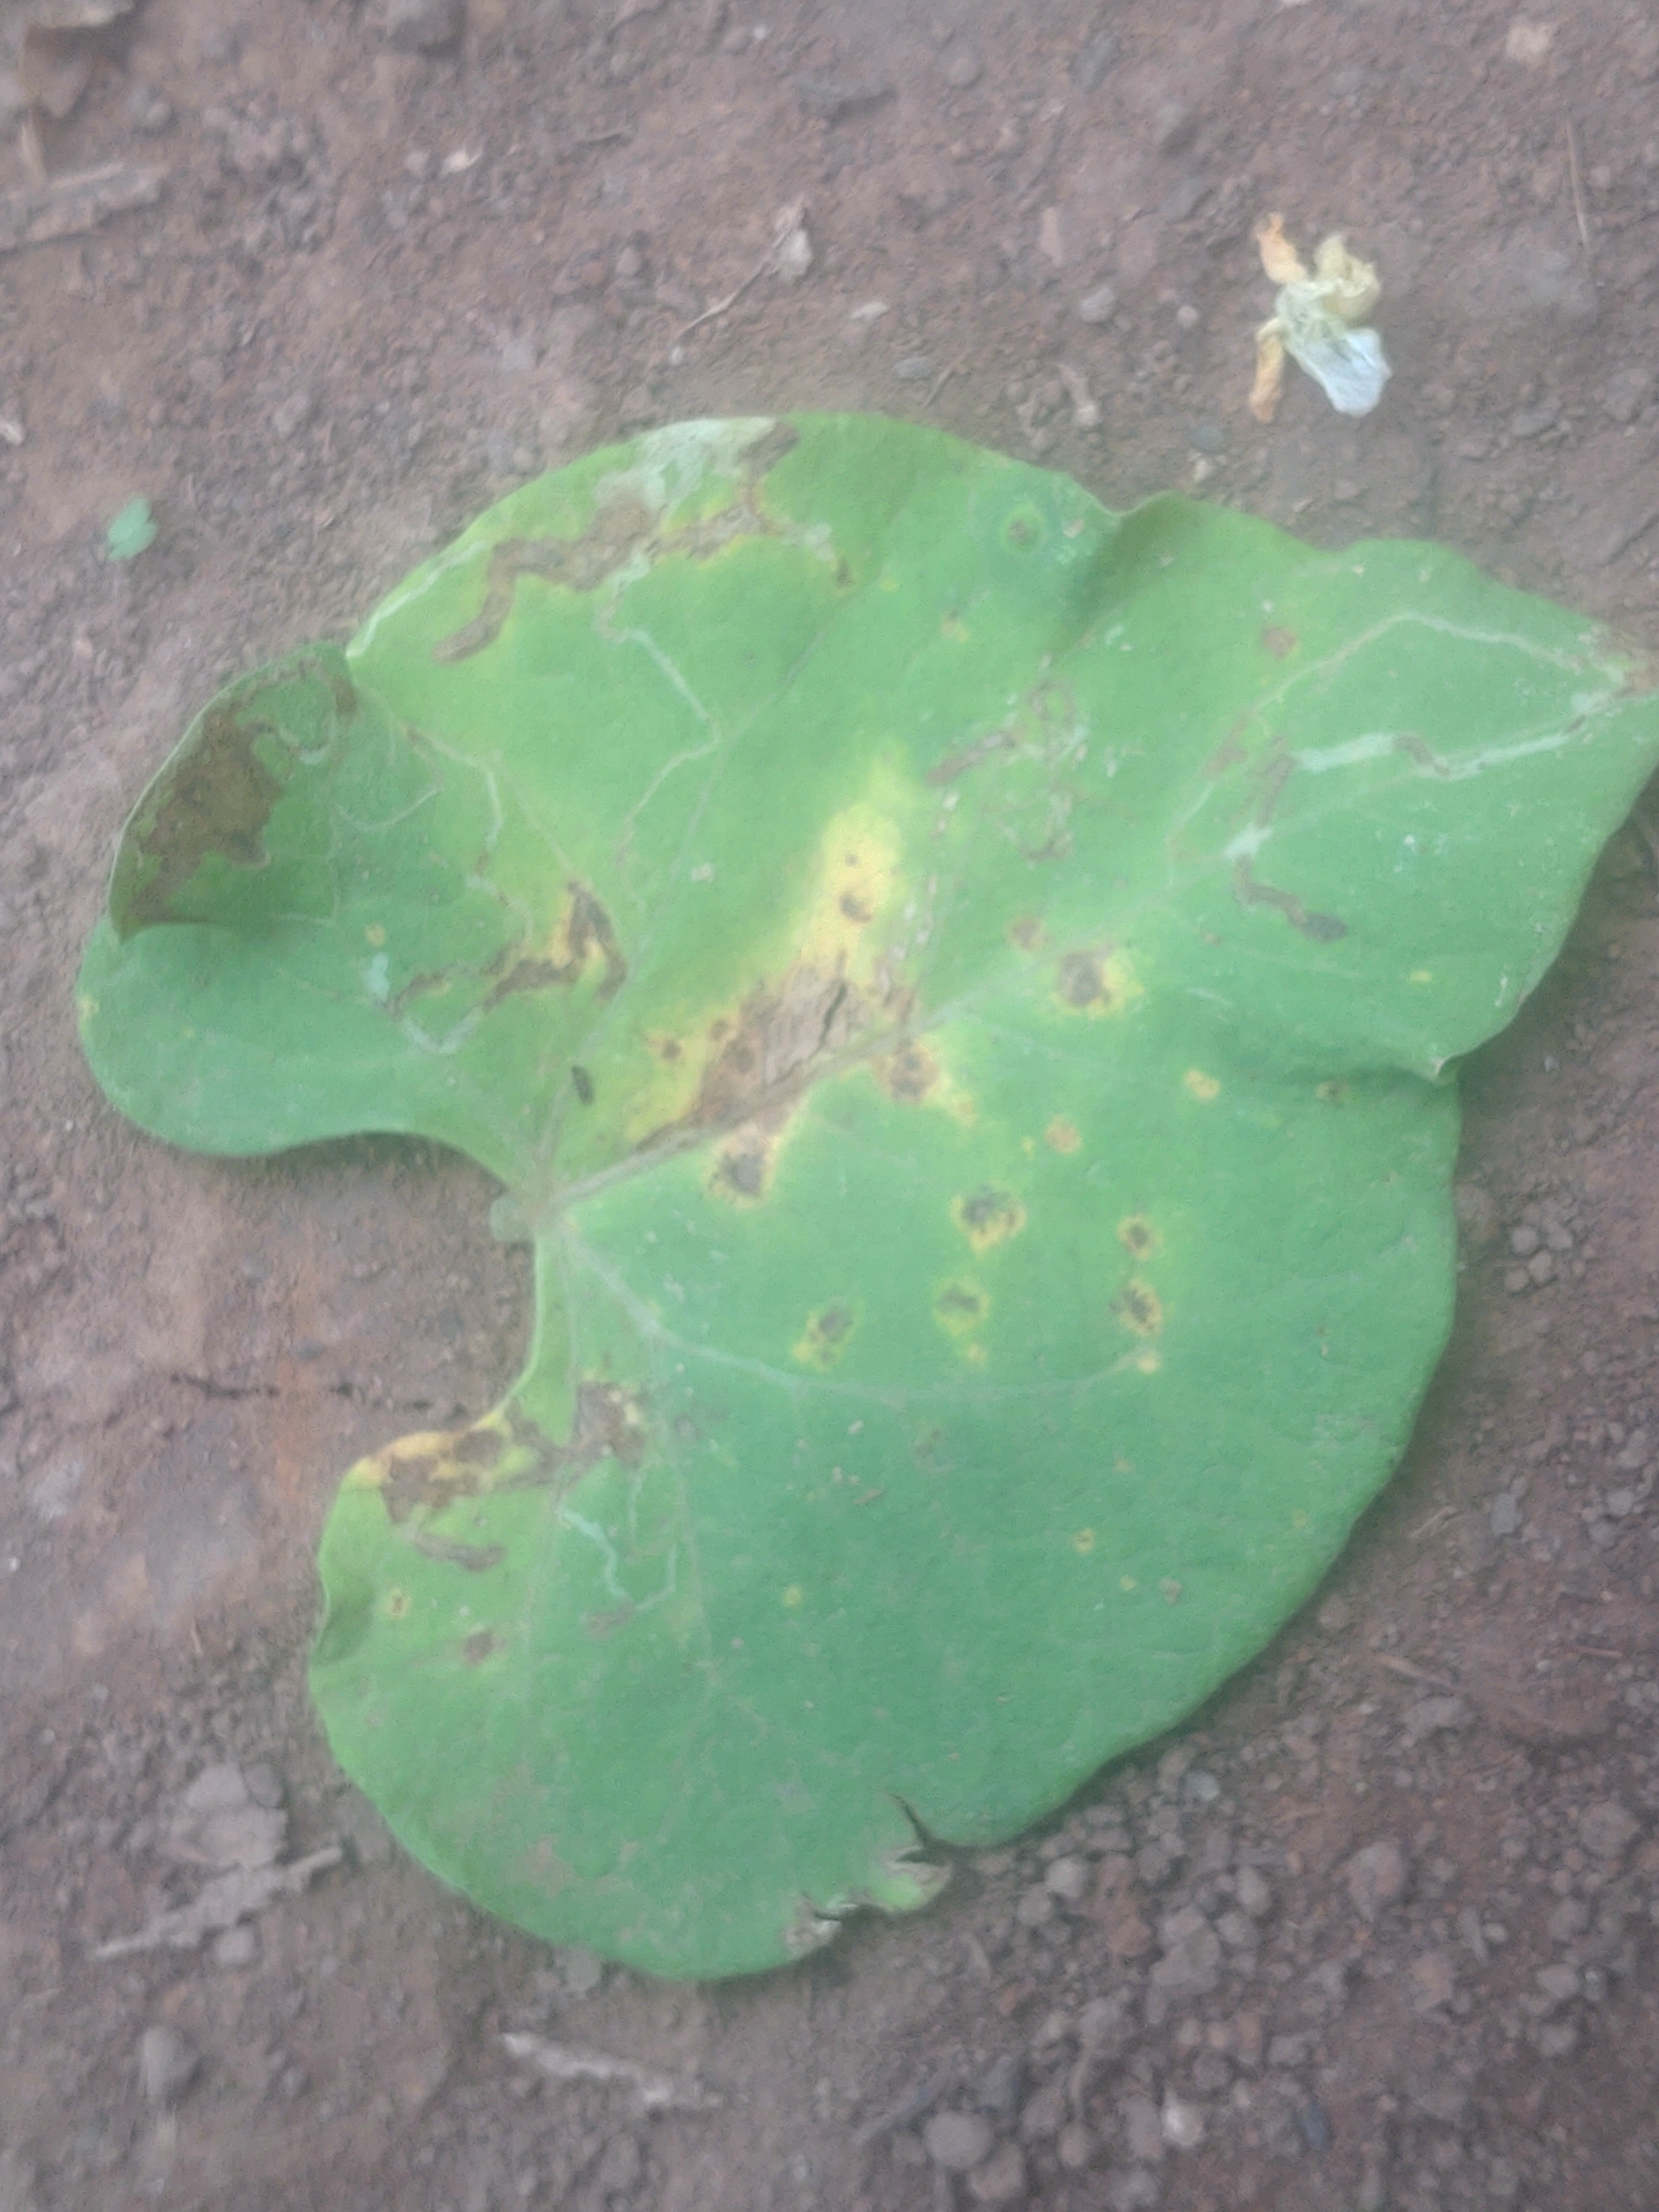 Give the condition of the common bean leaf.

rust
